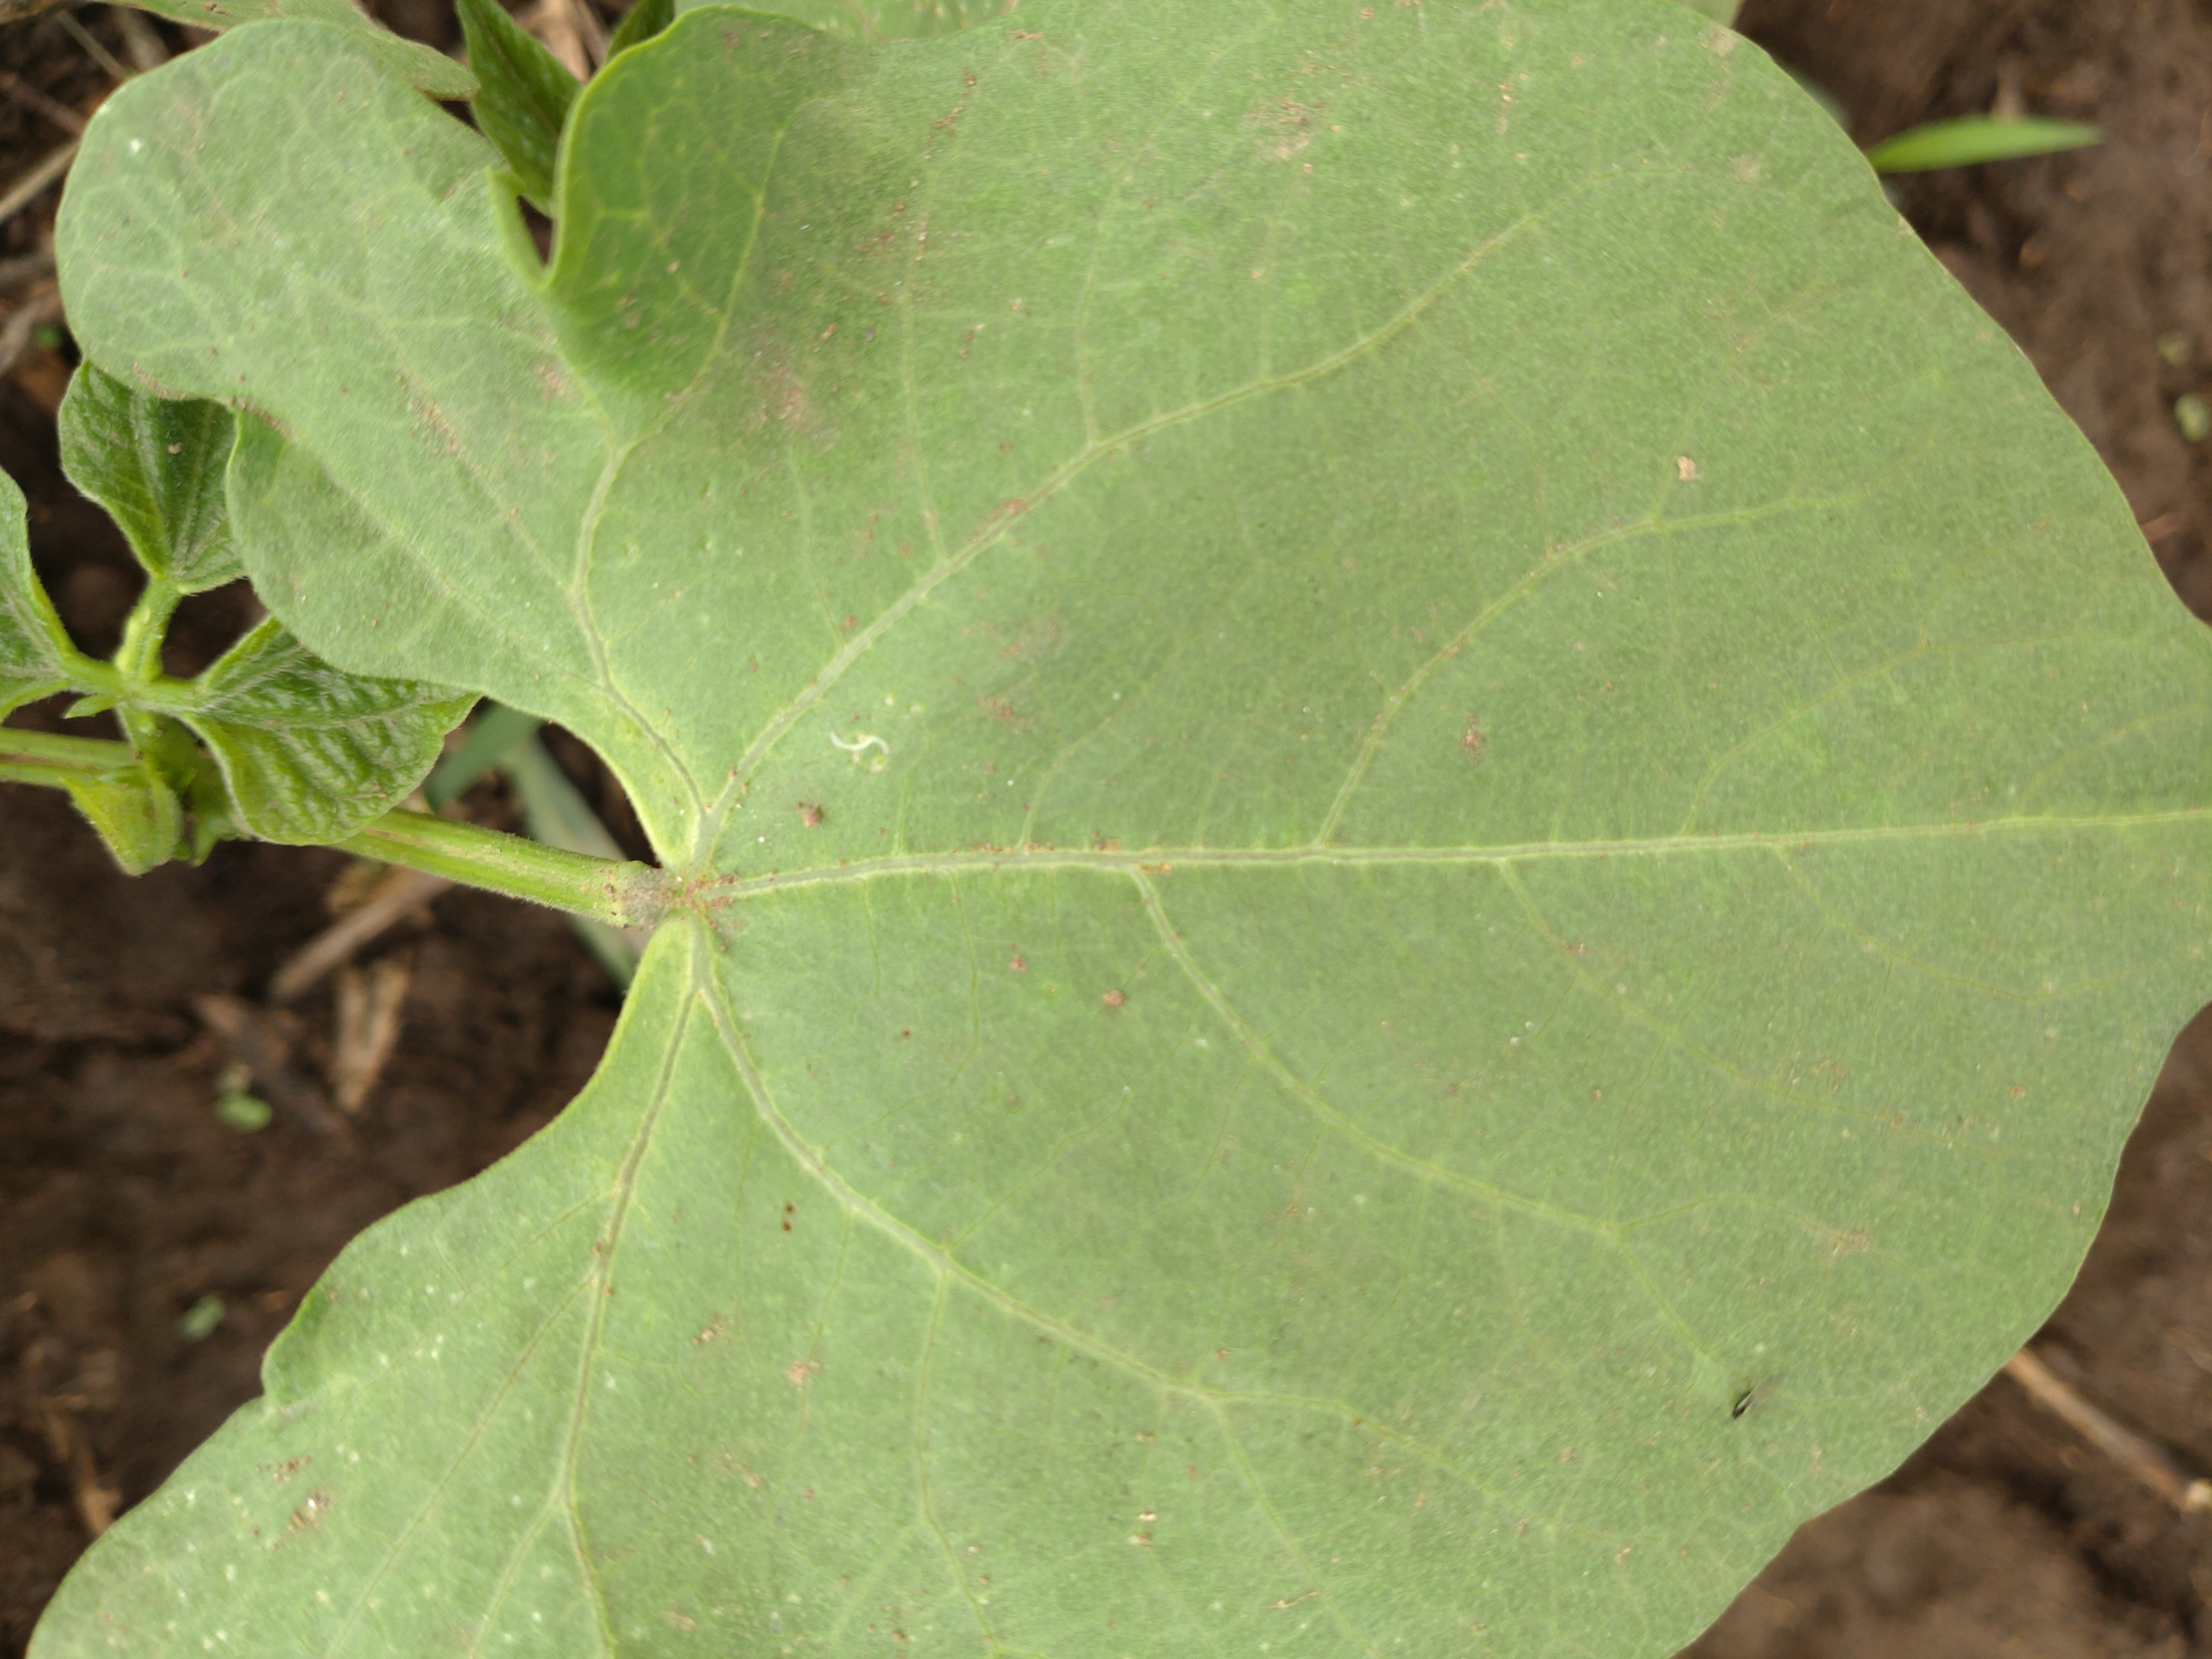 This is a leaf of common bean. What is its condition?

healthy
